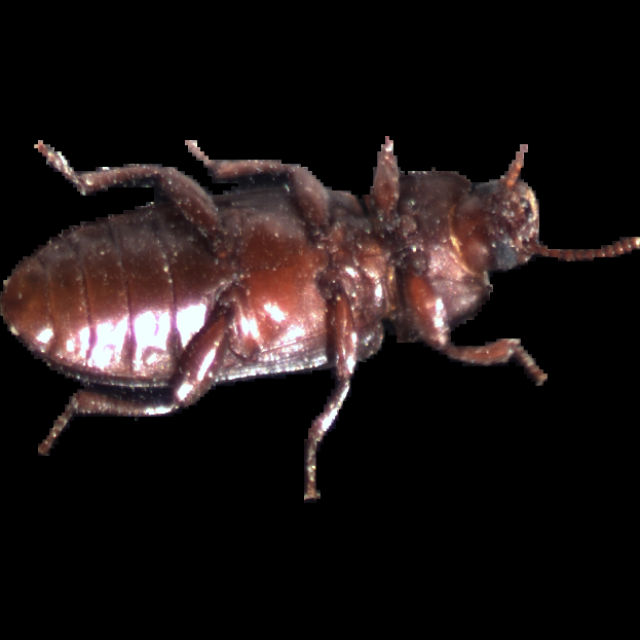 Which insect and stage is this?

mealworm beetle
